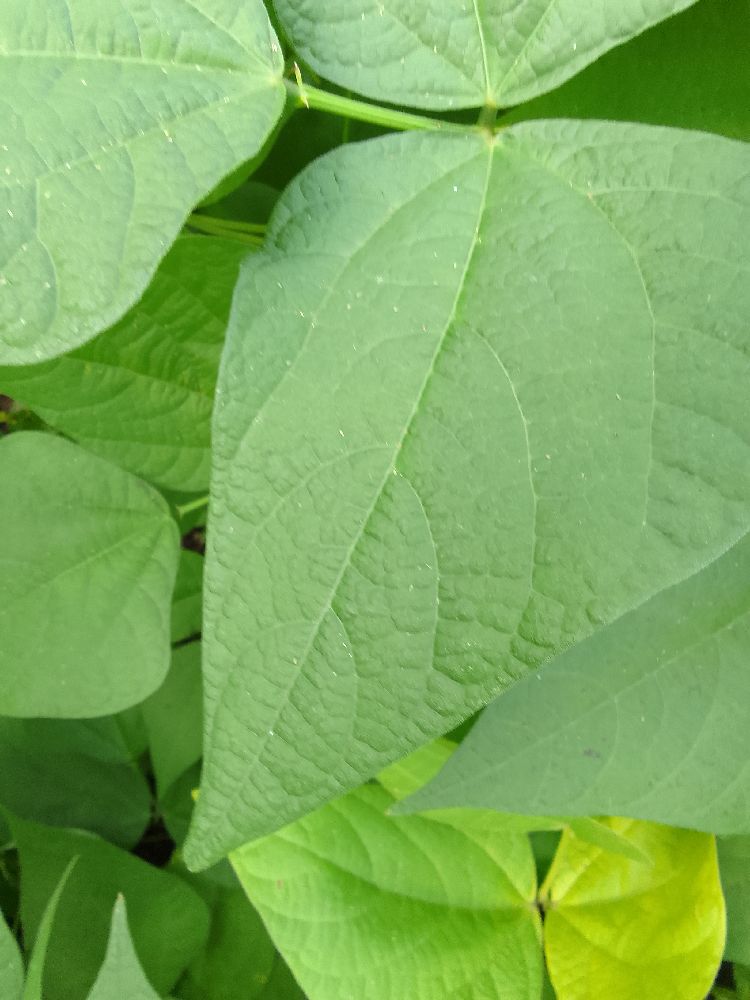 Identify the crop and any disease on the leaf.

common bean, healthy
